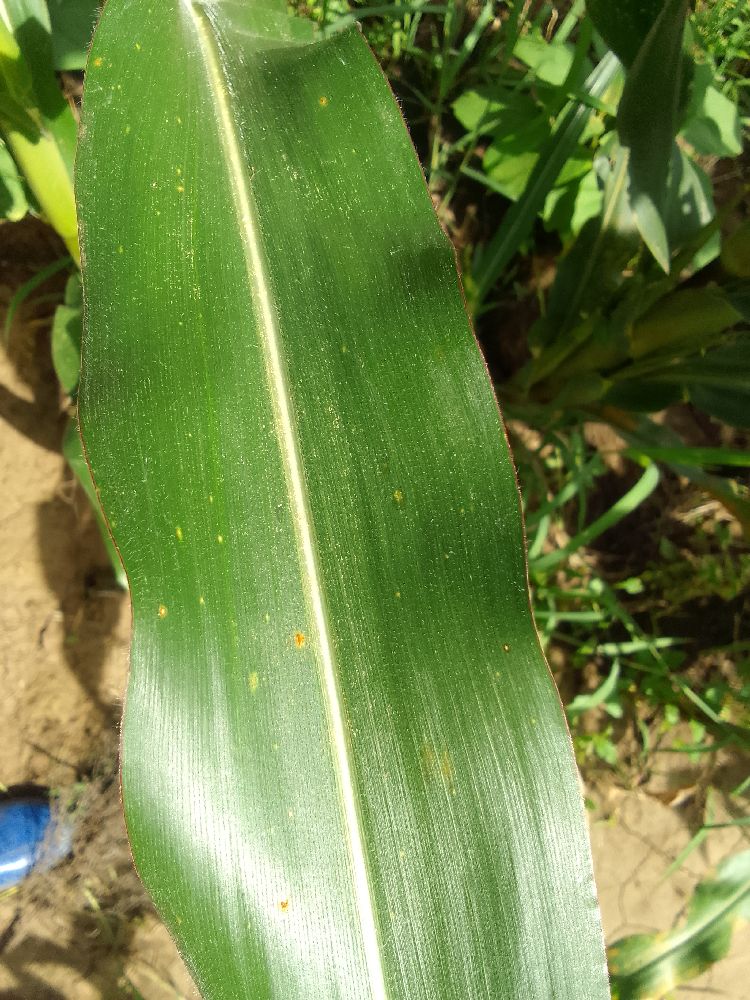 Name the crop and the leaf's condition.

maize, healthy
